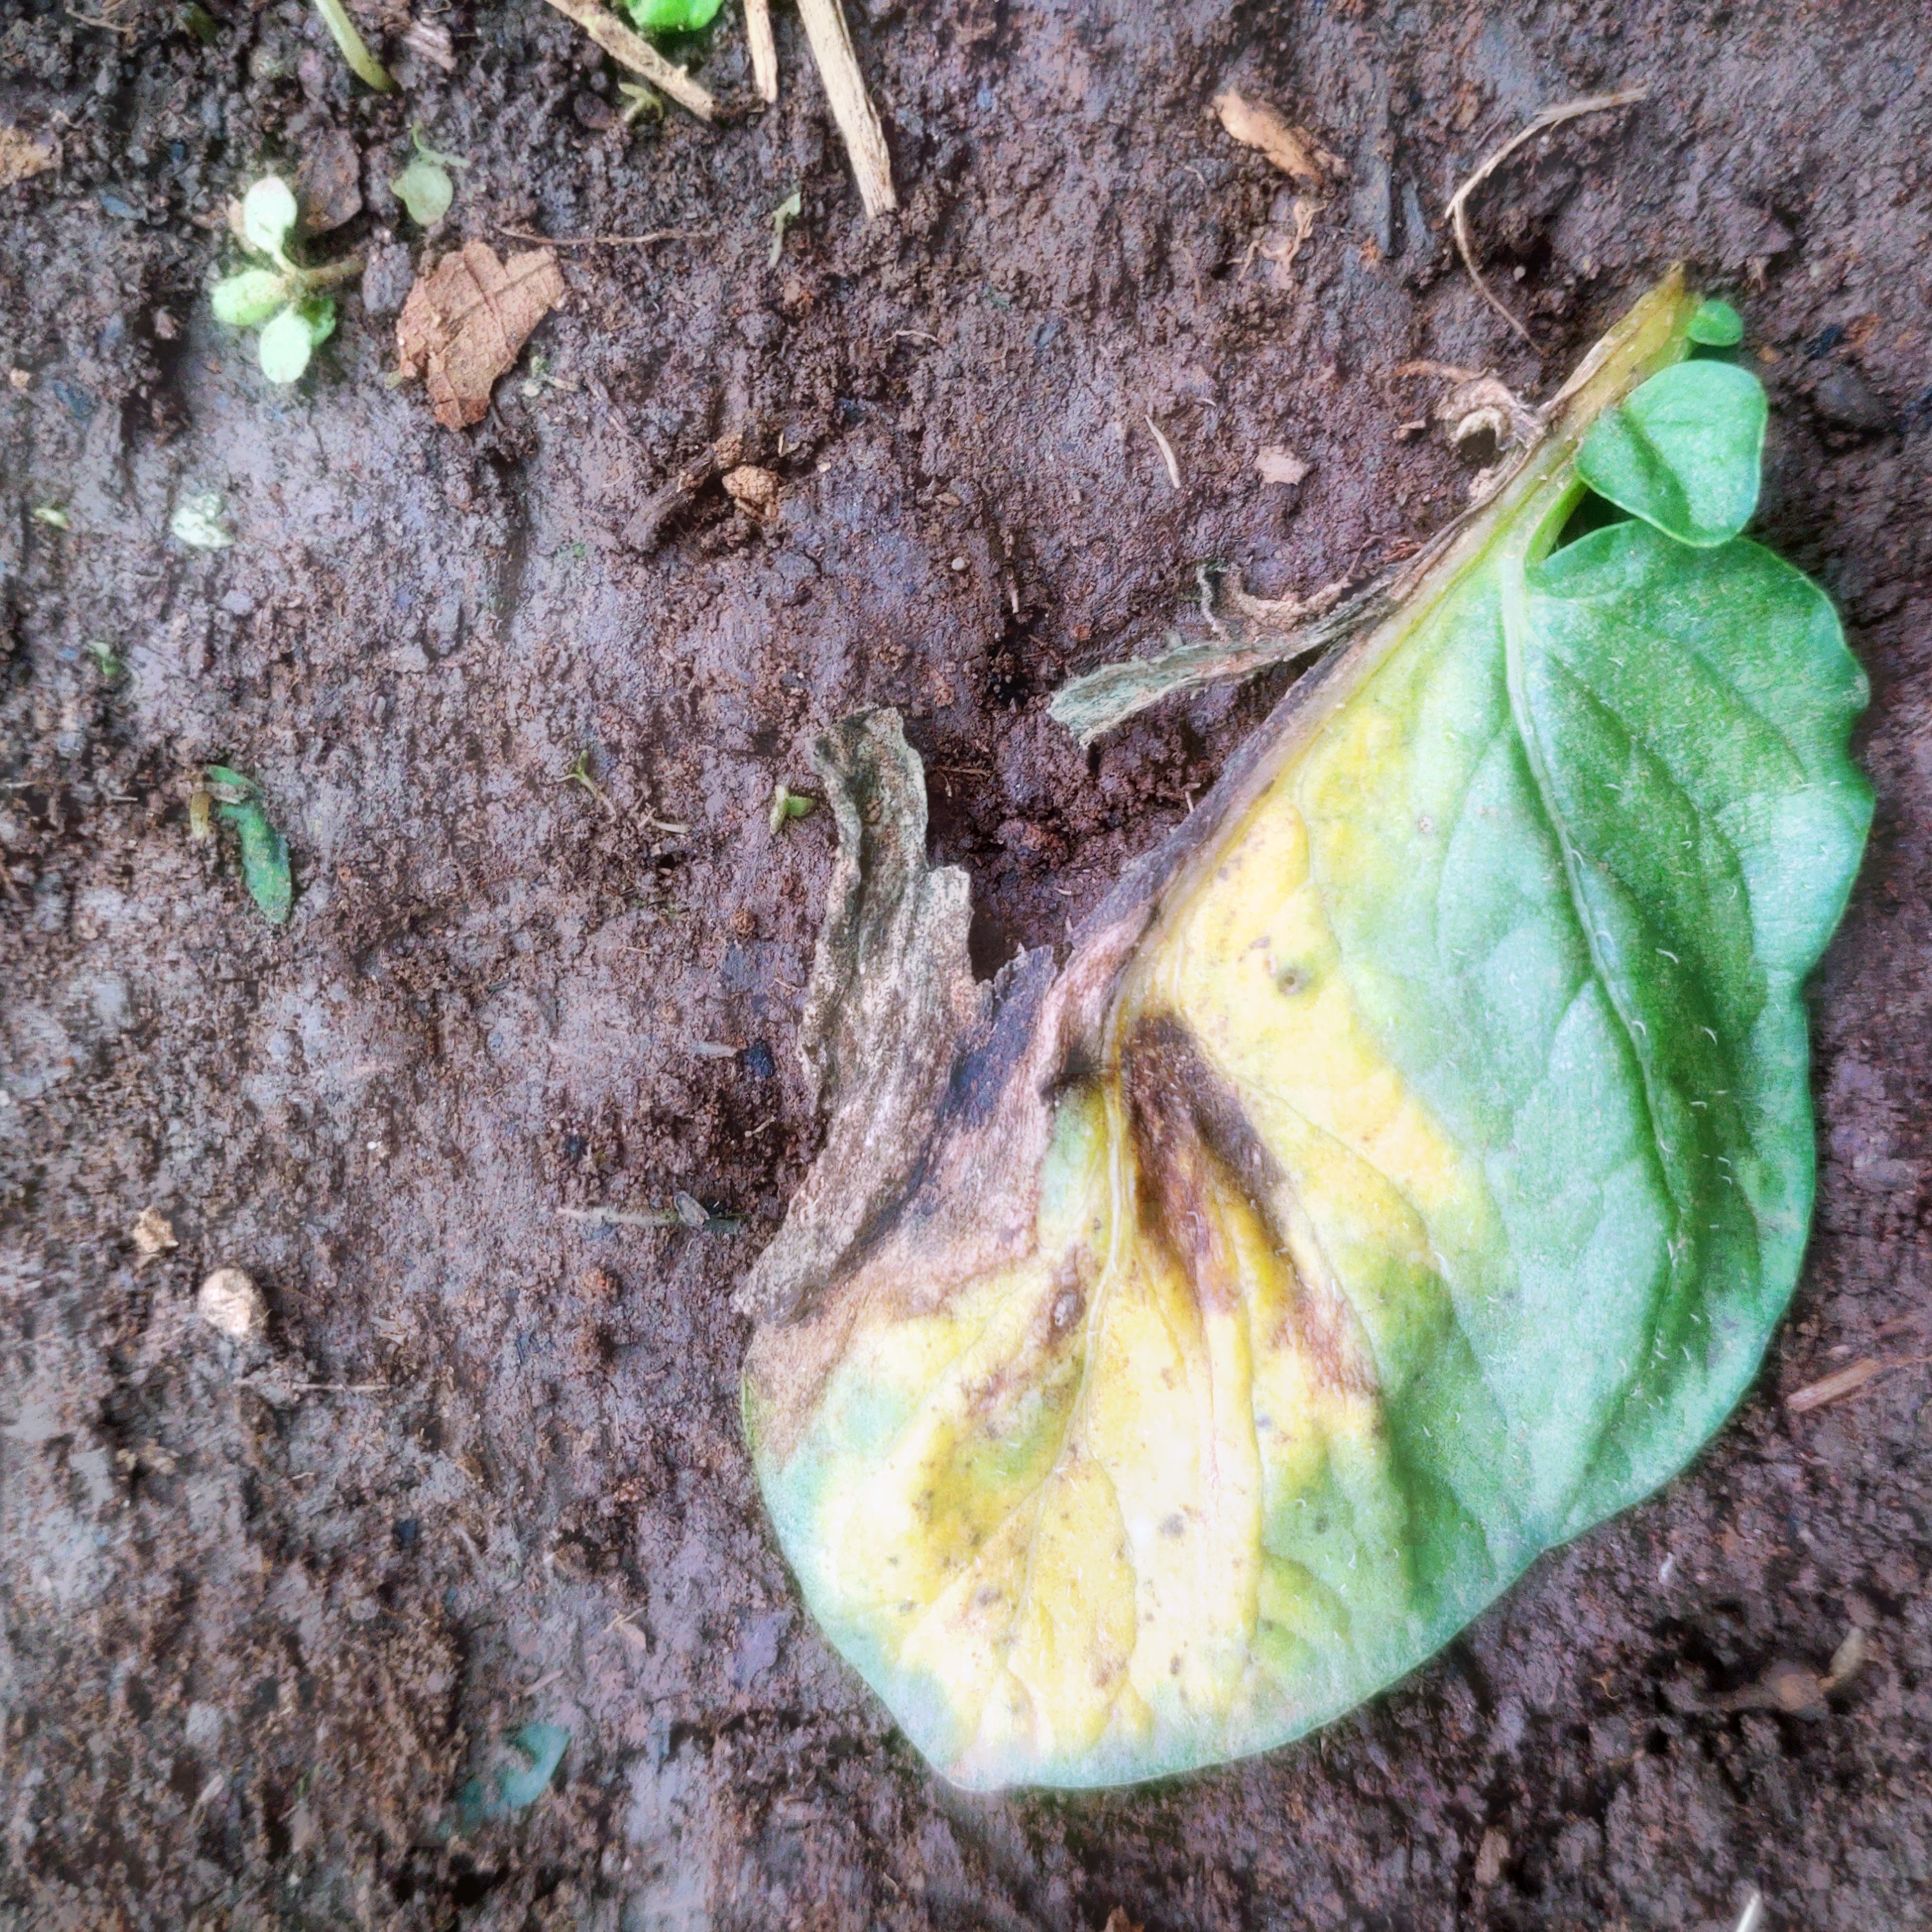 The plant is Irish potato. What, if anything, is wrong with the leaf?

late blight
